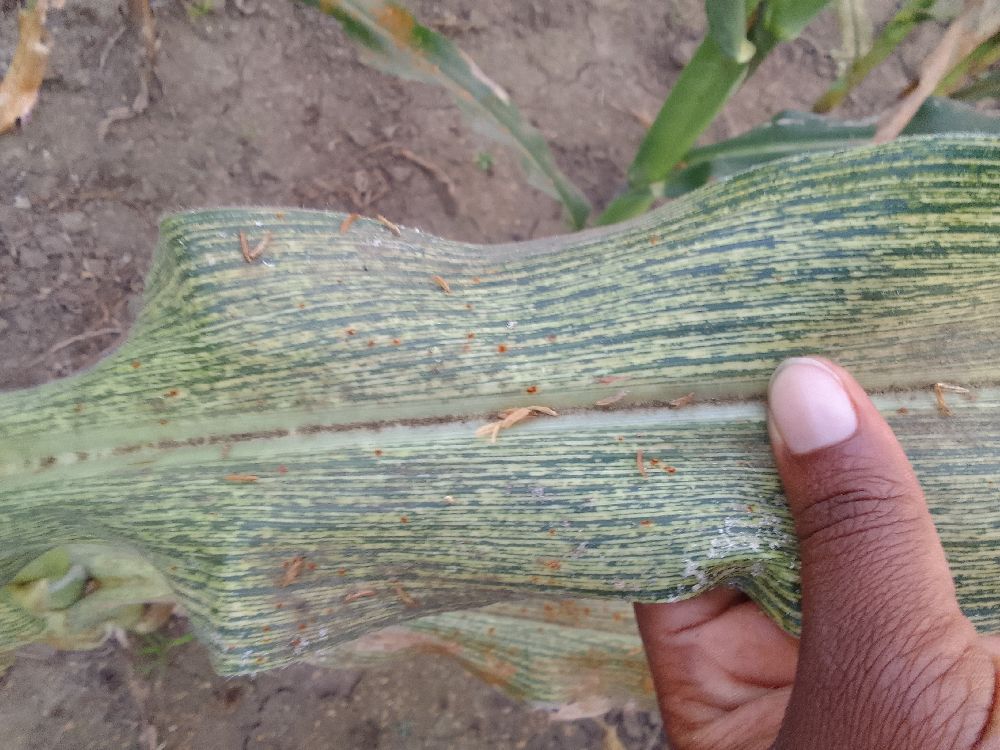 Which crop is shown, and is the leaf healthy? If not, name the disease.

maize, maize streak virus
